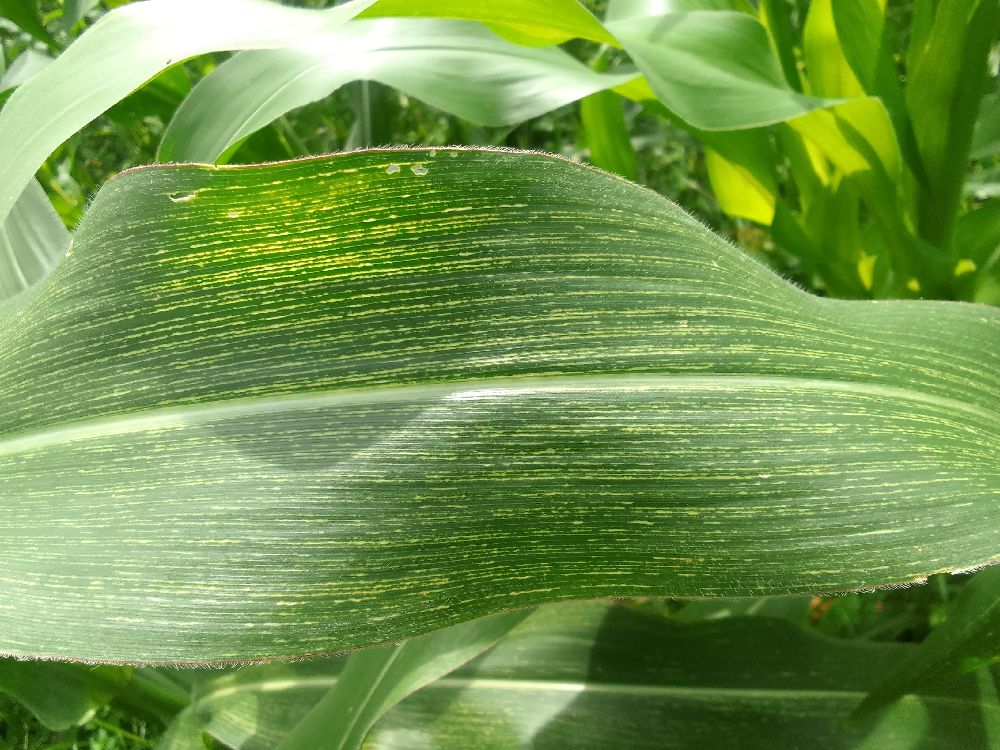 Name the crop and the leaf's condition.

maize, maize streak virus
